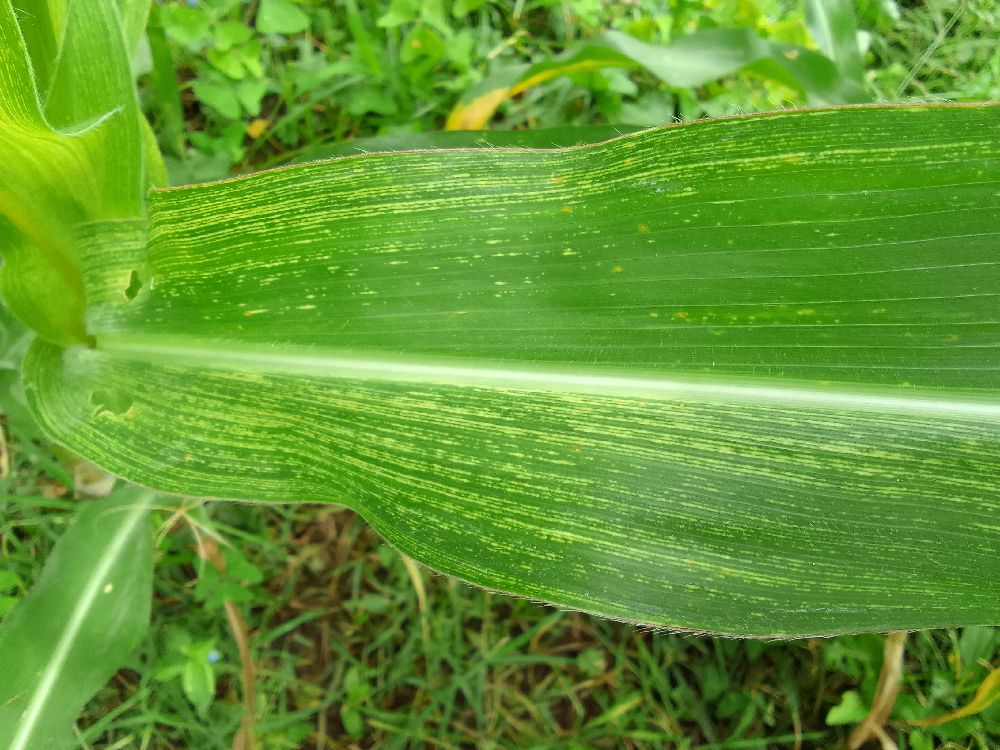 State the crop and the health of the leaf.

maize, maize streak virus
